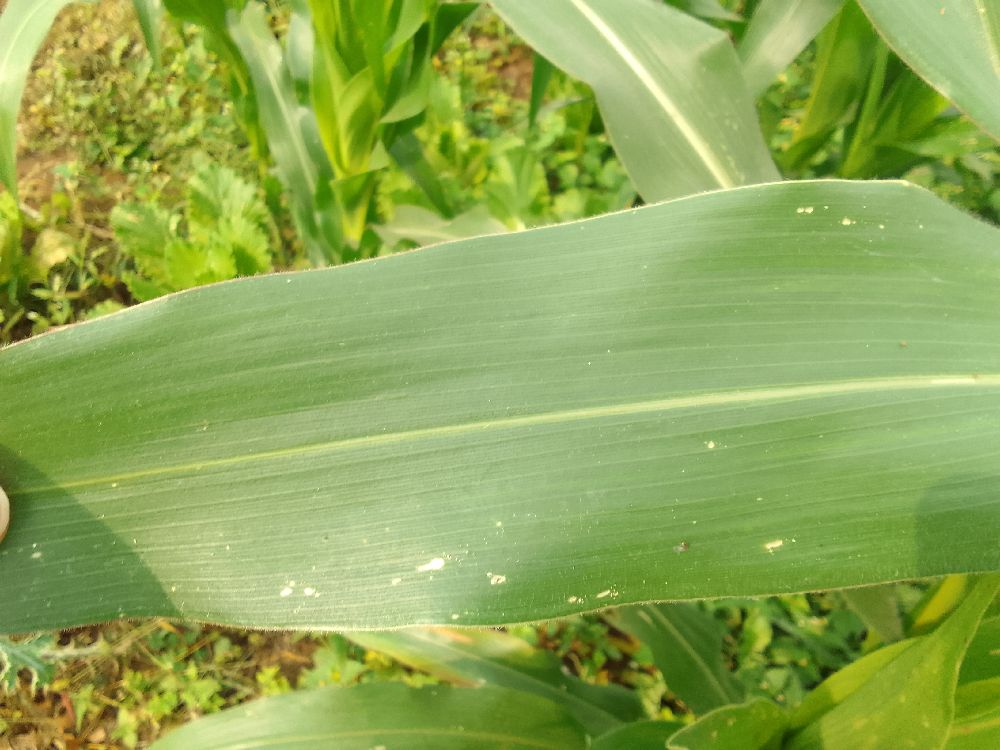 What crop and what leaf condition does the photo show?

maize, healthy
